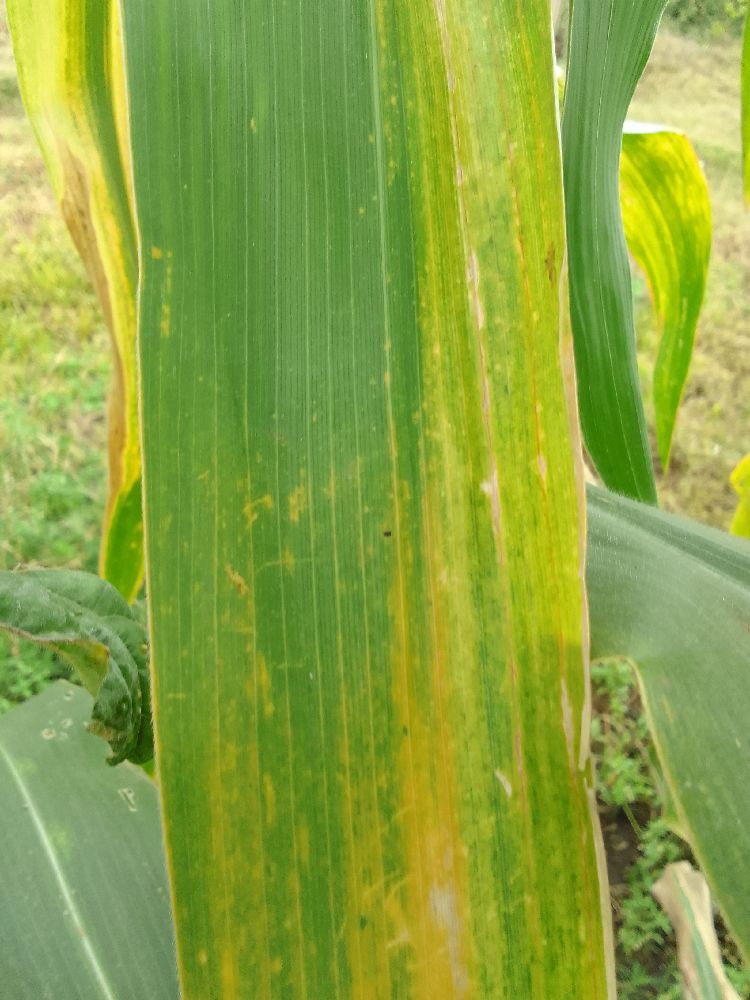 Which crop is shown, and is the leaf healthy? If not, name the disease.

maize, maize lethal necrosis
